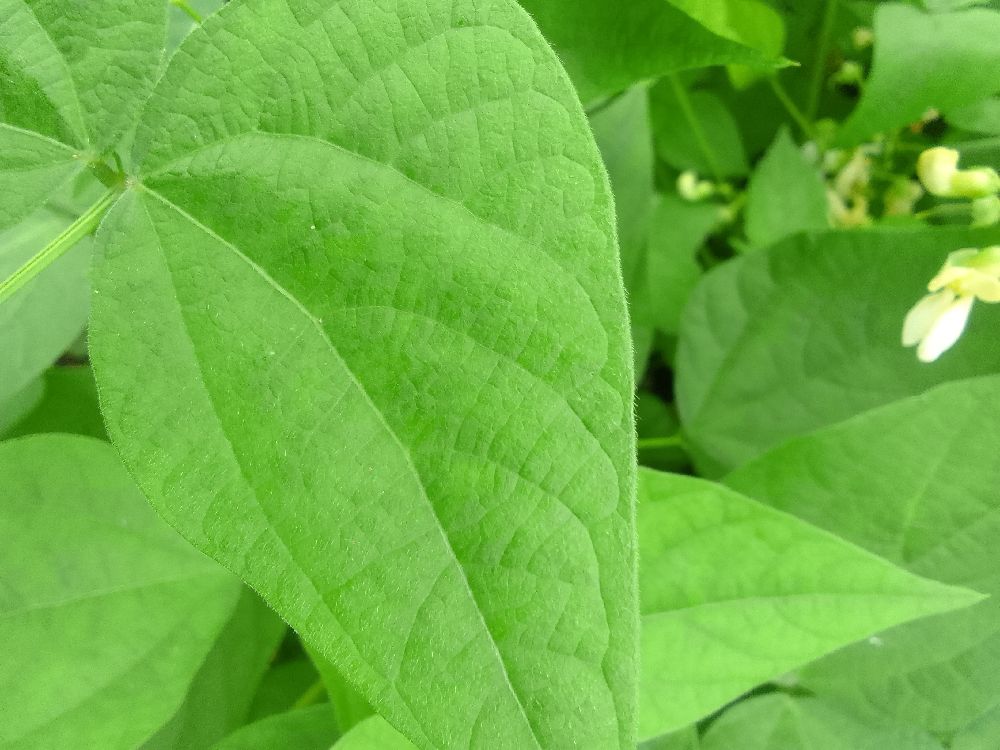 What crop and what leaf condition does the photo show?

common bean, healthy
